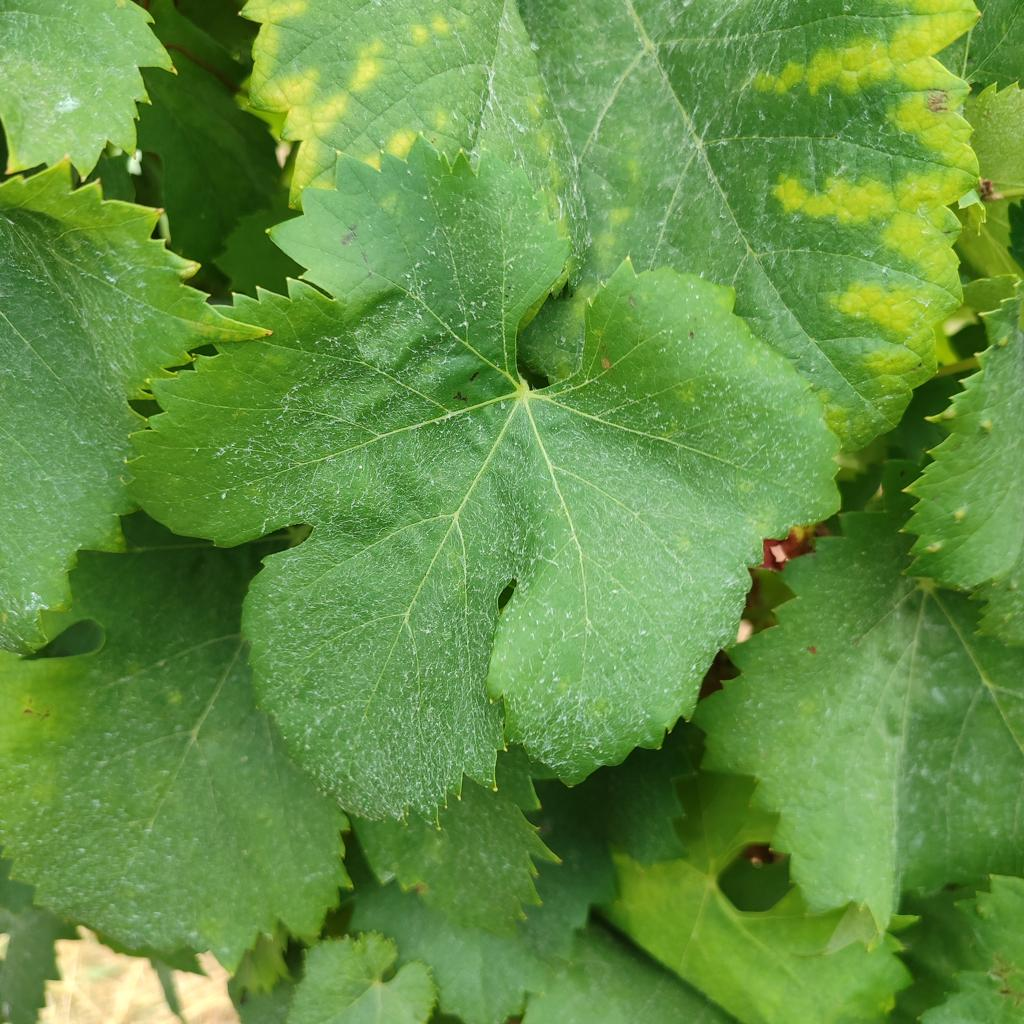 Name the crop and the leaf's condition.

grapevine, healthy
